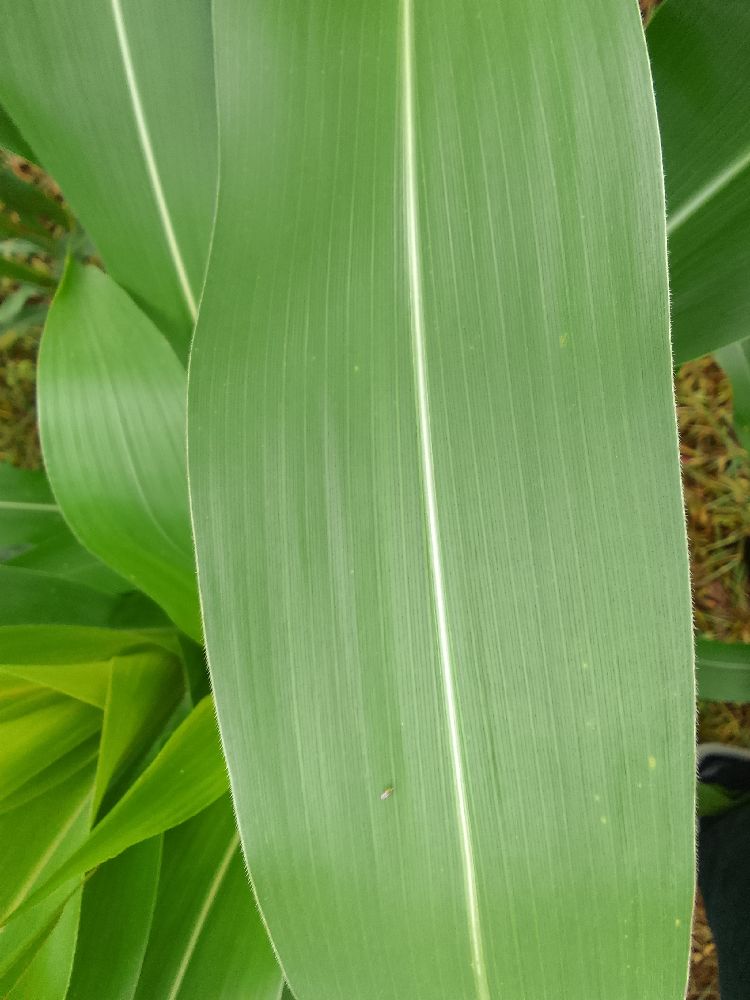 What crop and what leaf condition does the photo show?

maize, healthy
